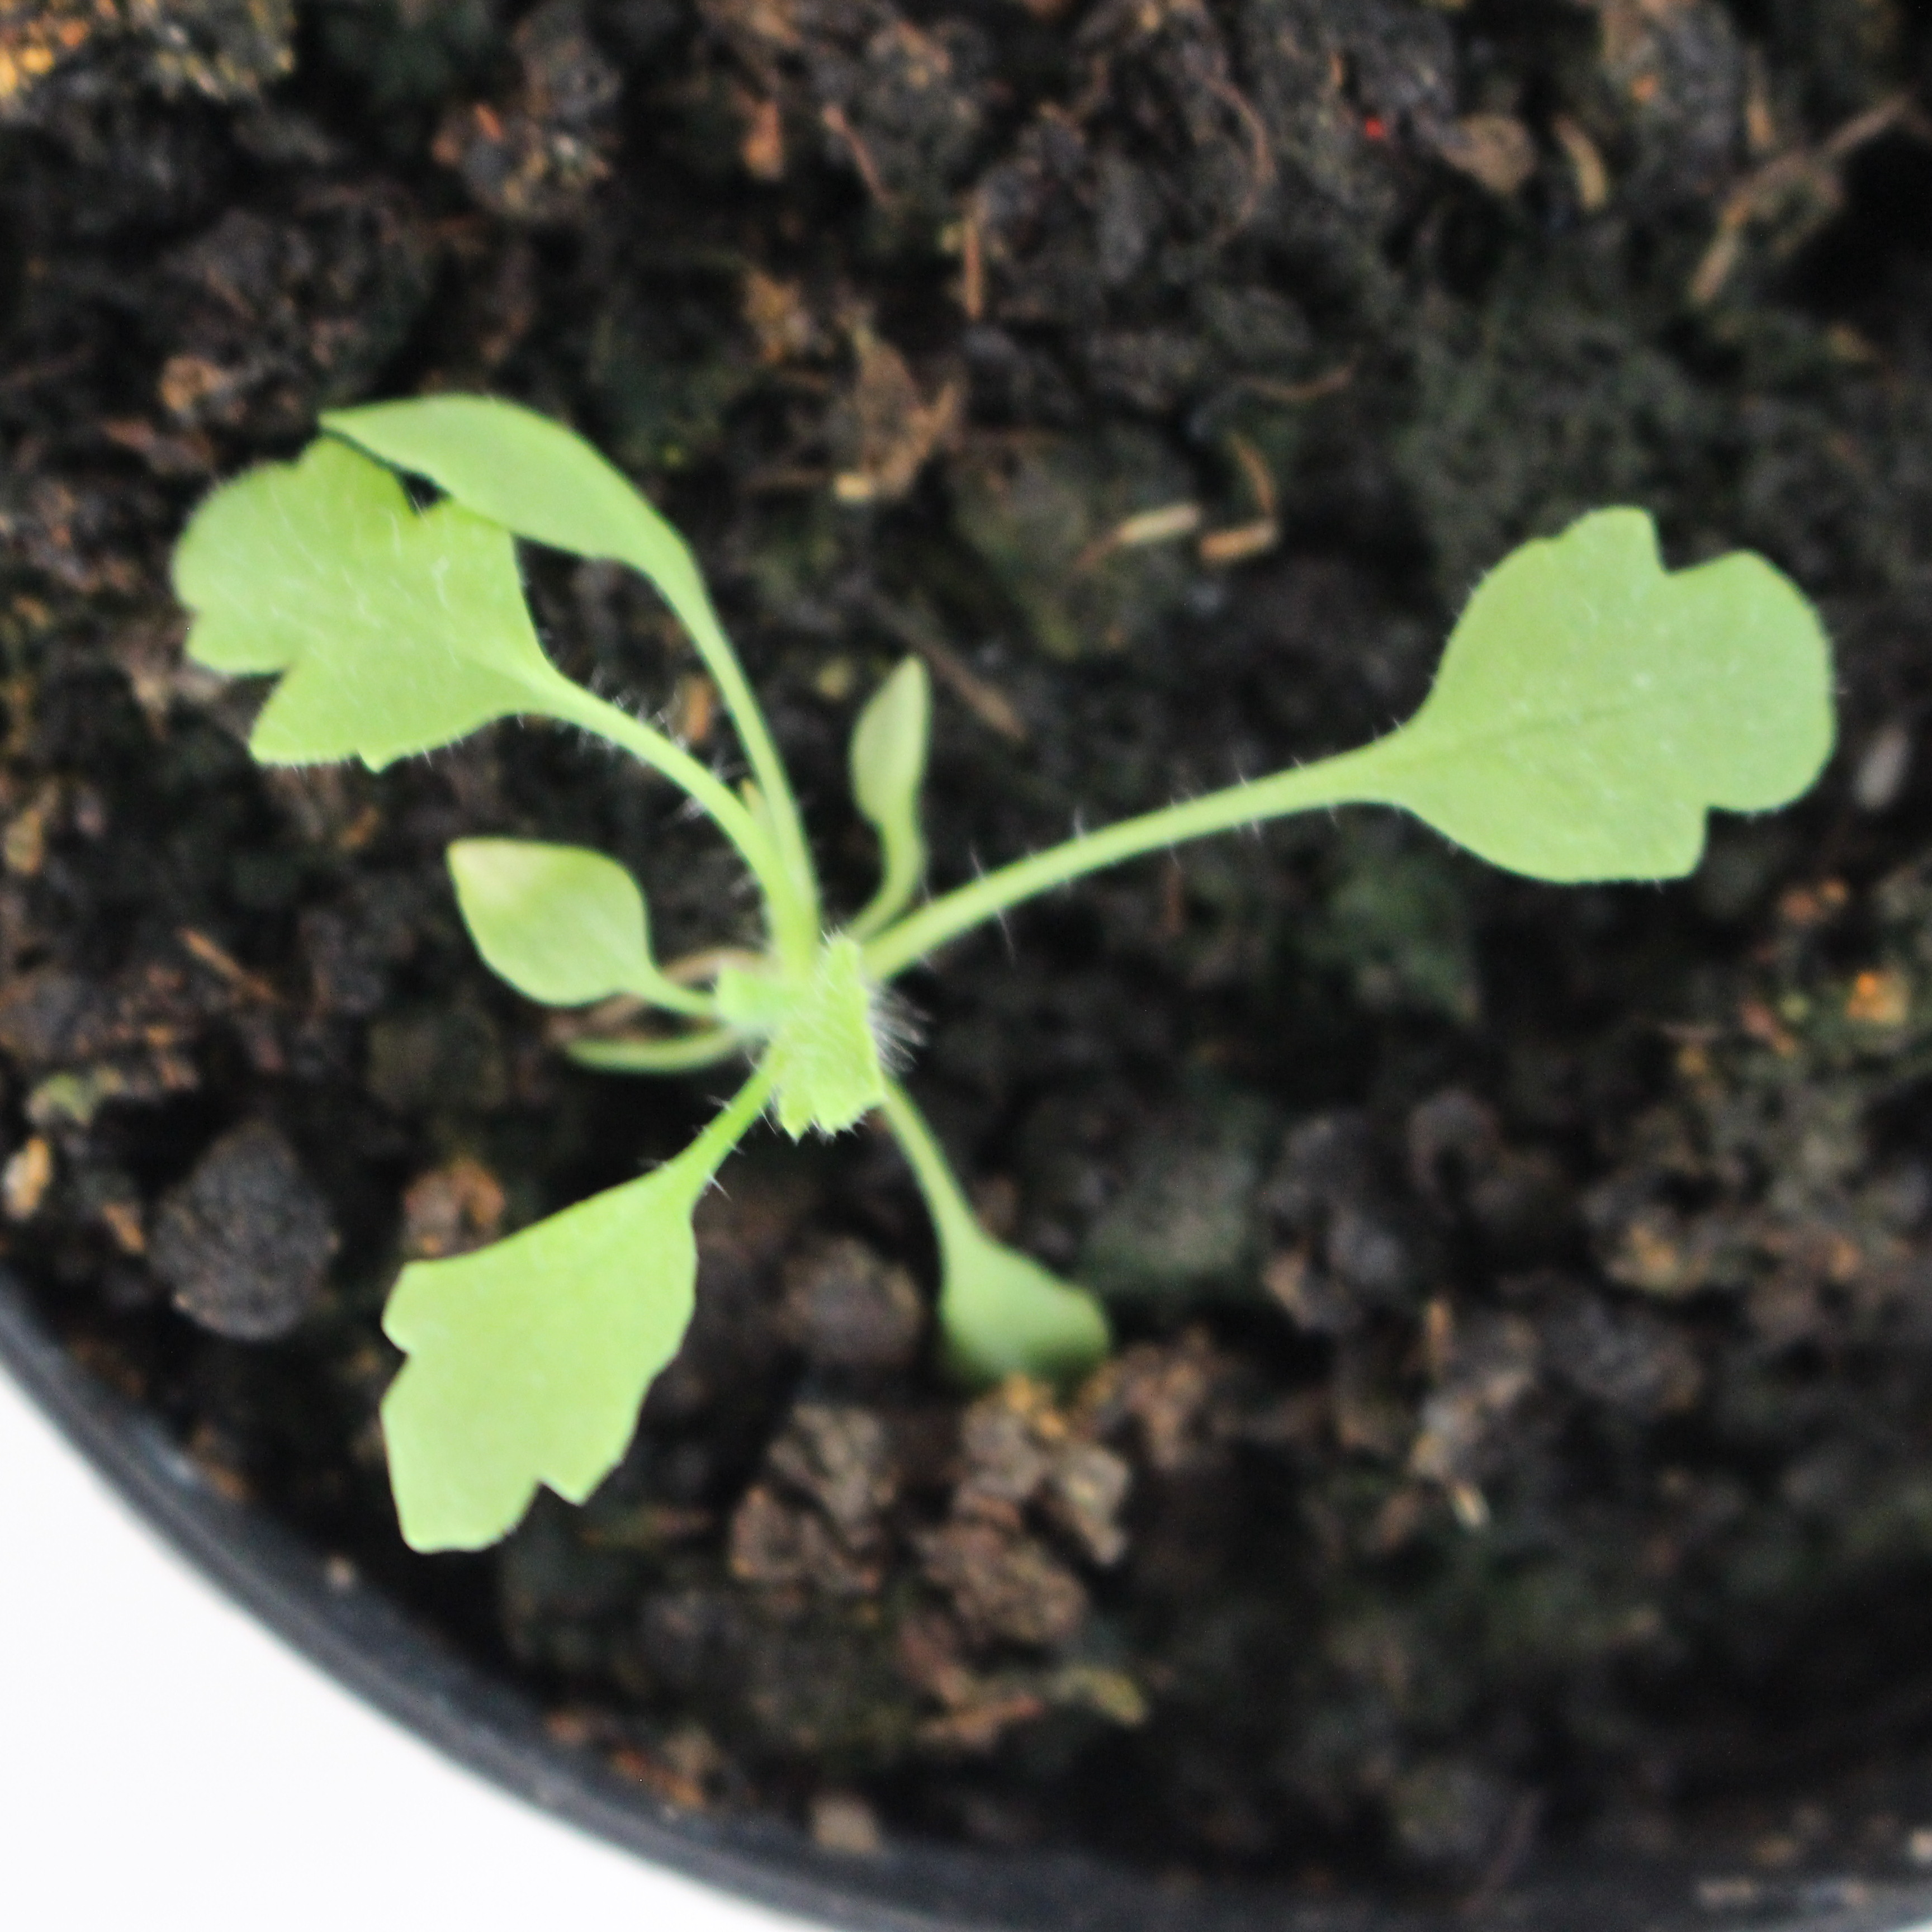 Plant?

Papaver rhoeas
